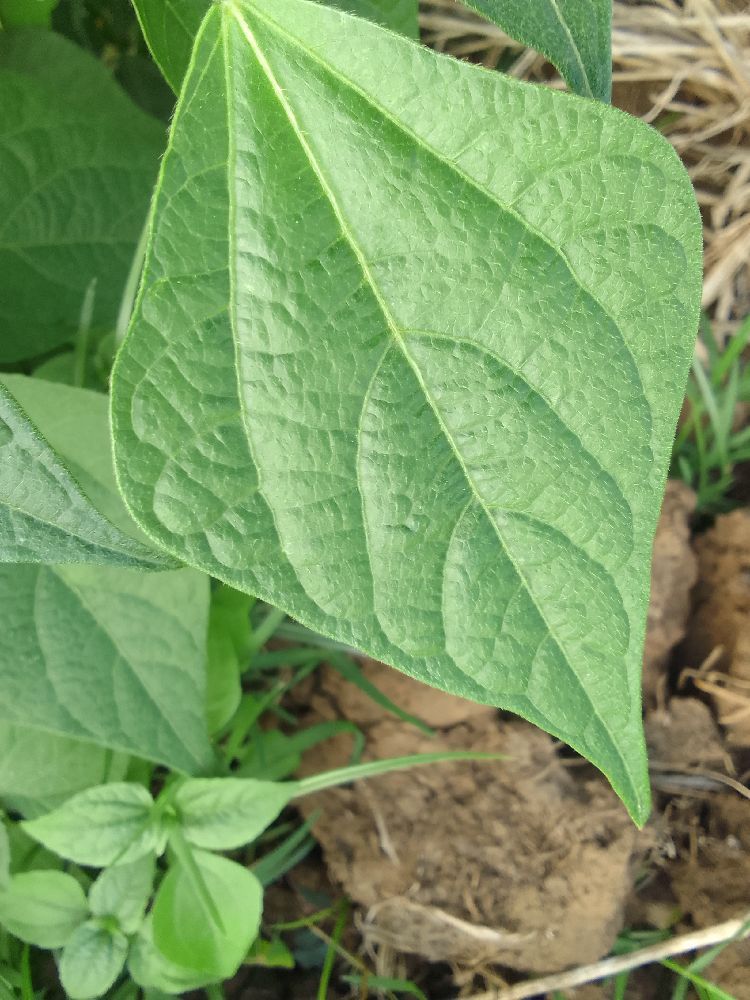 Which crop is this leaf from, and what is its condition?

common bean, healthy
